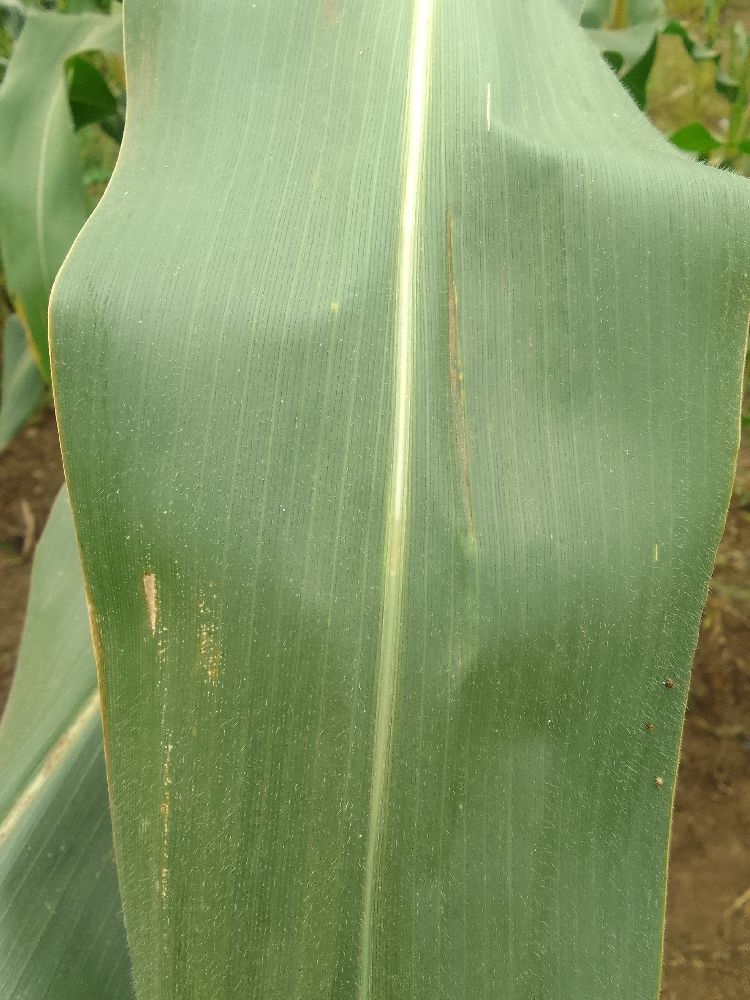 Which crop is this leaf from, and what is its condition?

maize, healthy
